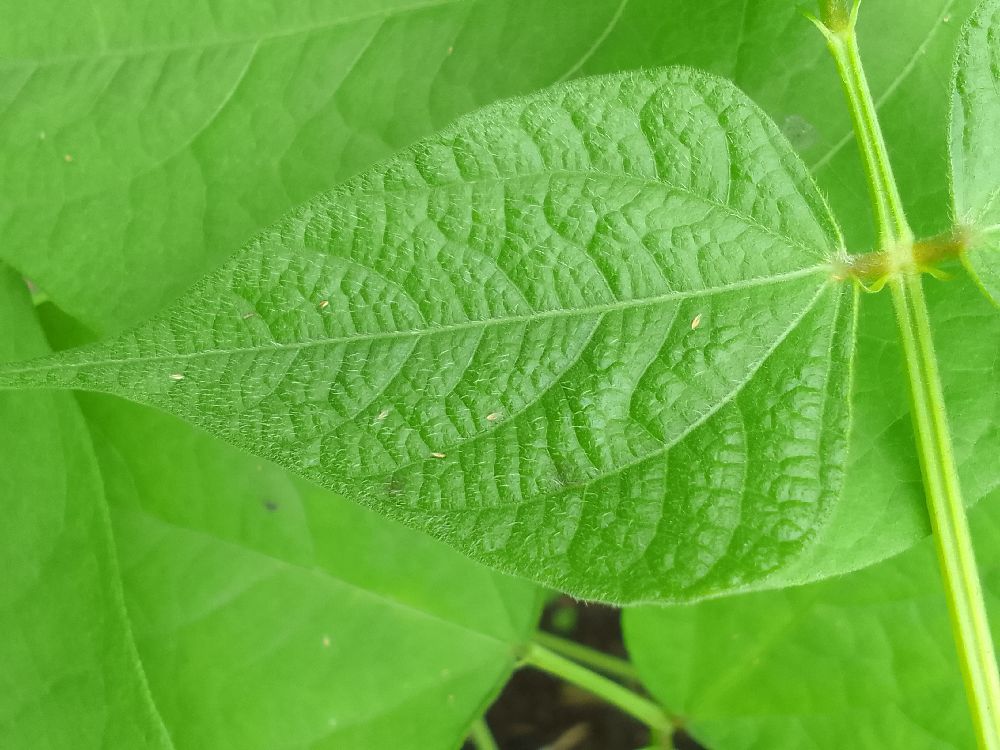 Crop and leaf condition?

common bean, healthy
